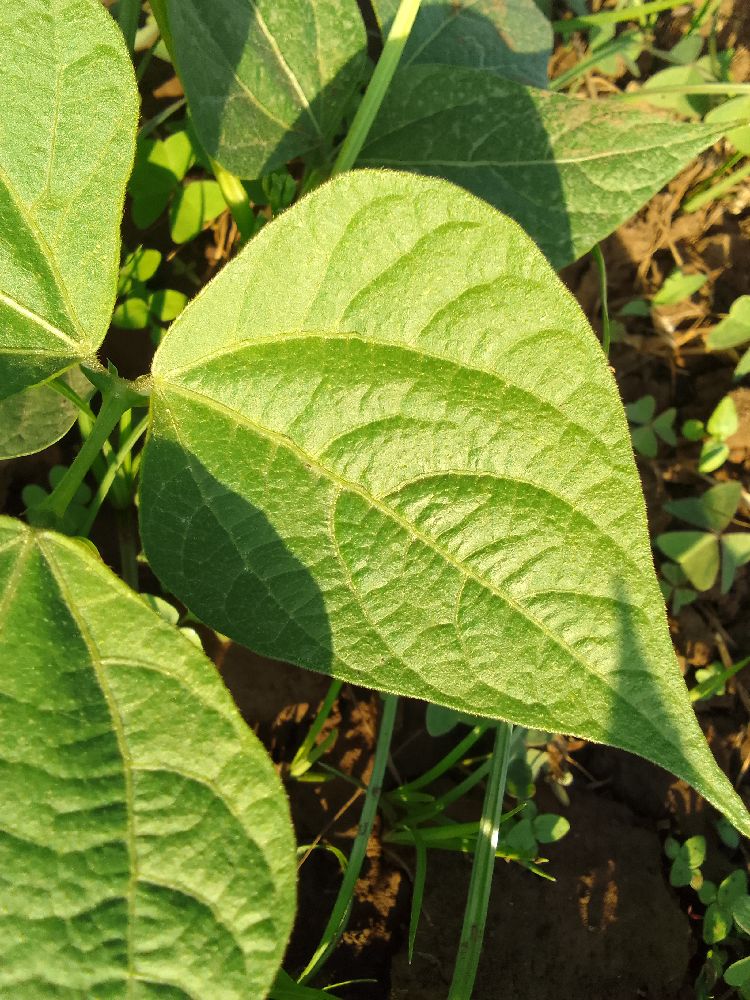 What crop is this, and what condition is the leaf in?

common bean, healthy
